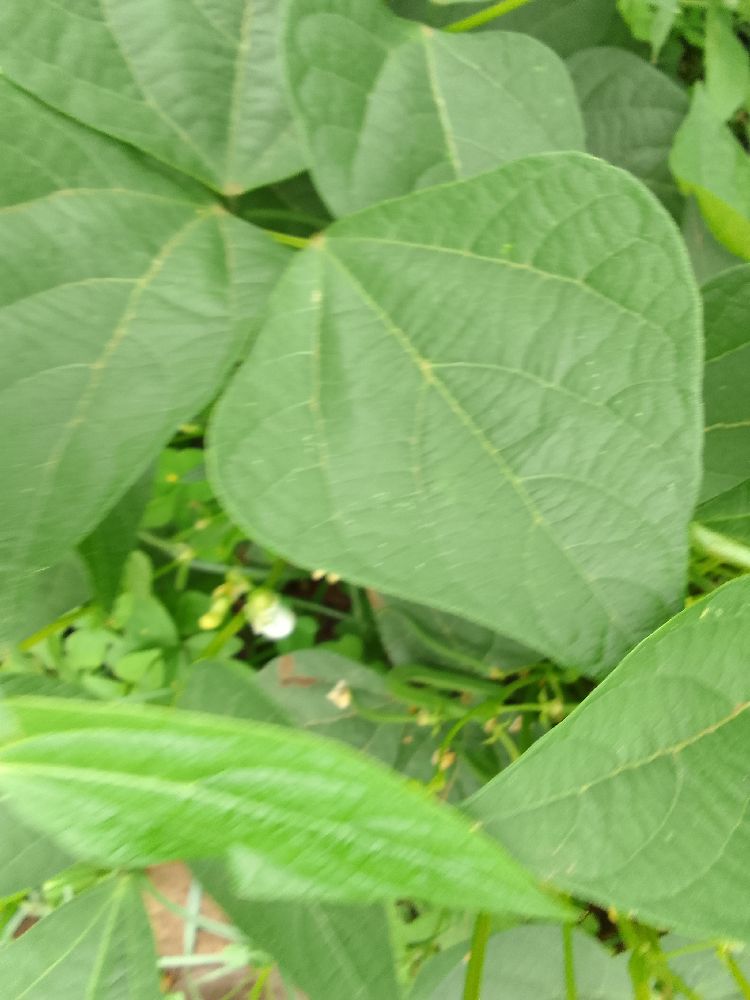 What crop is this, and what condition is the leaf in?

common bean, healthy
